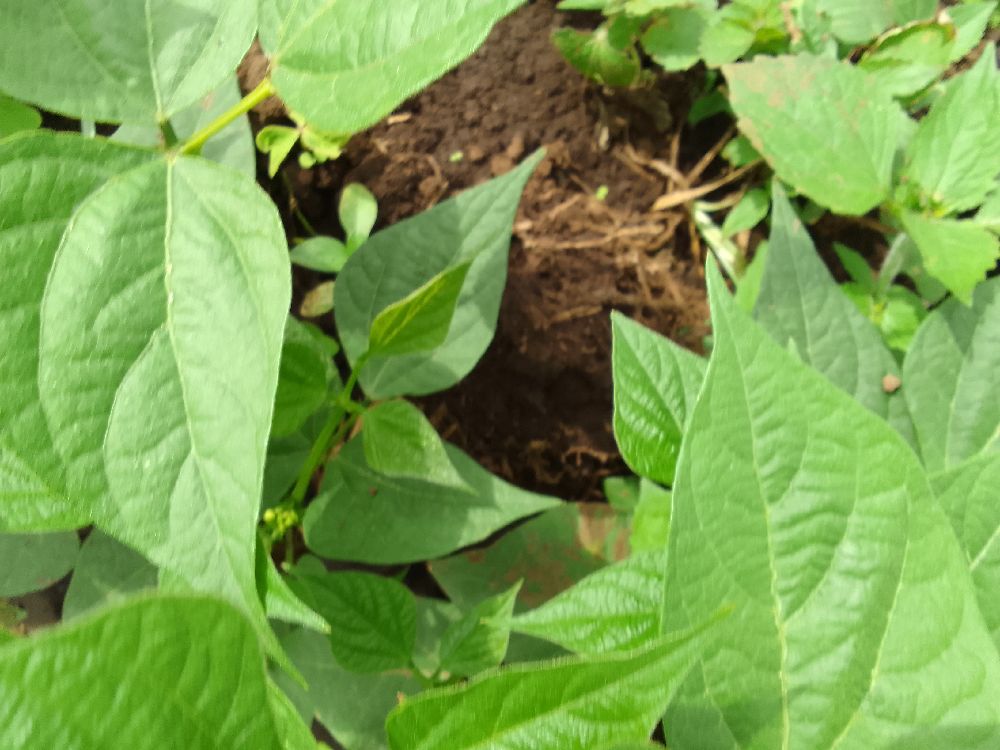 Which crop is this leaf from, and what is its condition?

common bean, healthy
